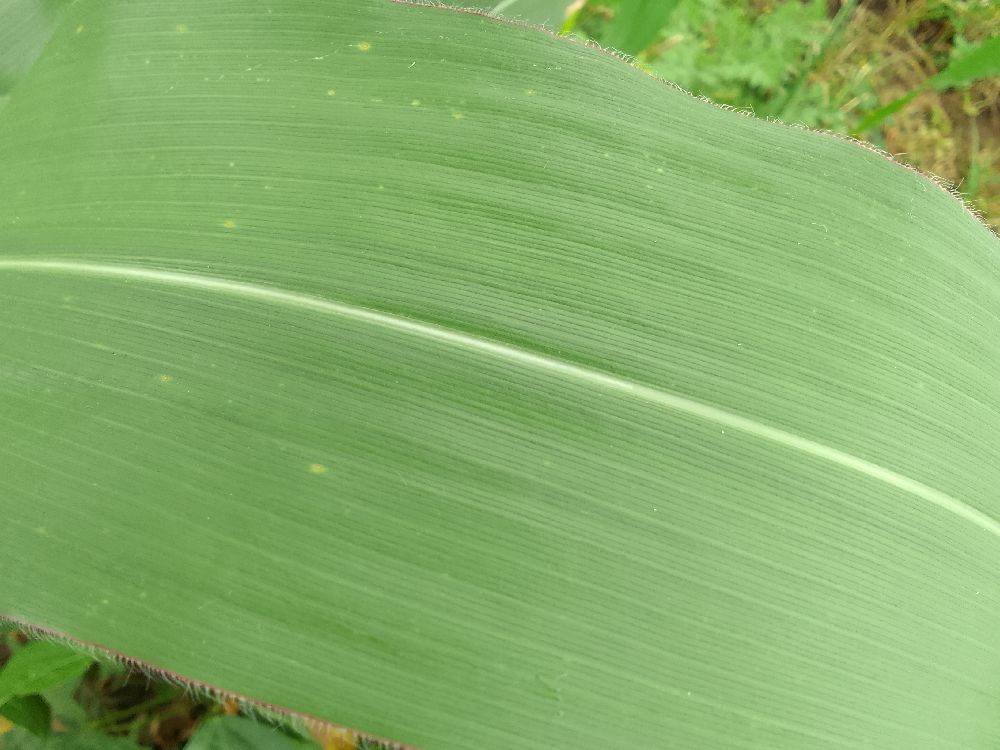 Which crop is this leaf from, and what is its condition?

maize, healthy
